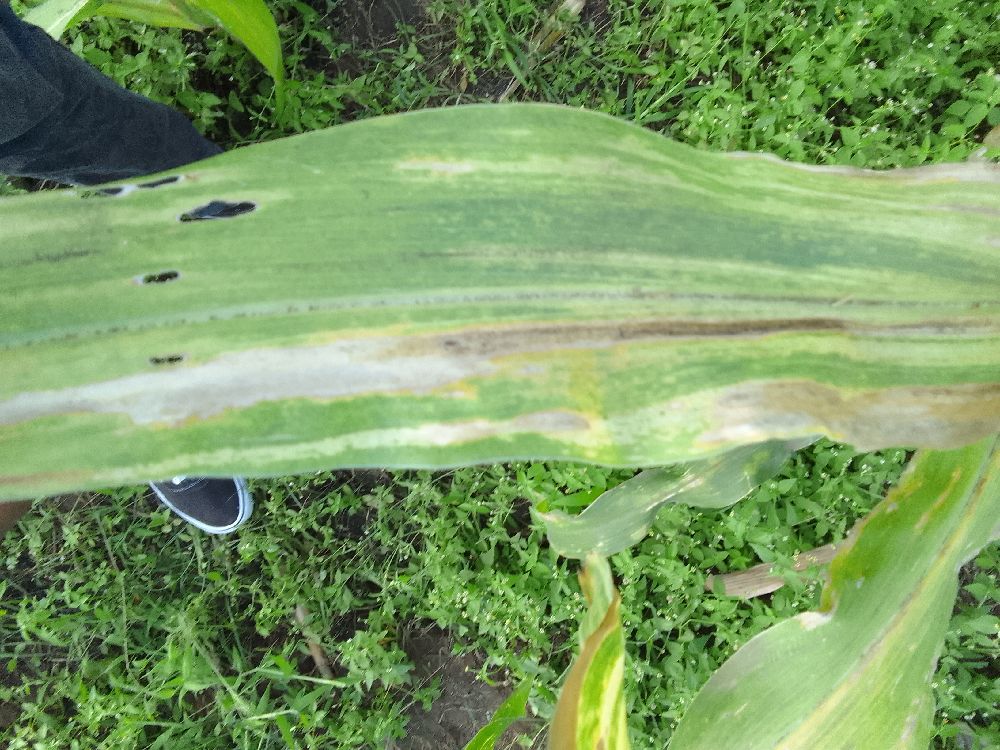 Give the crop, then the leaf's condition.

maize, maize lethal necrosis
